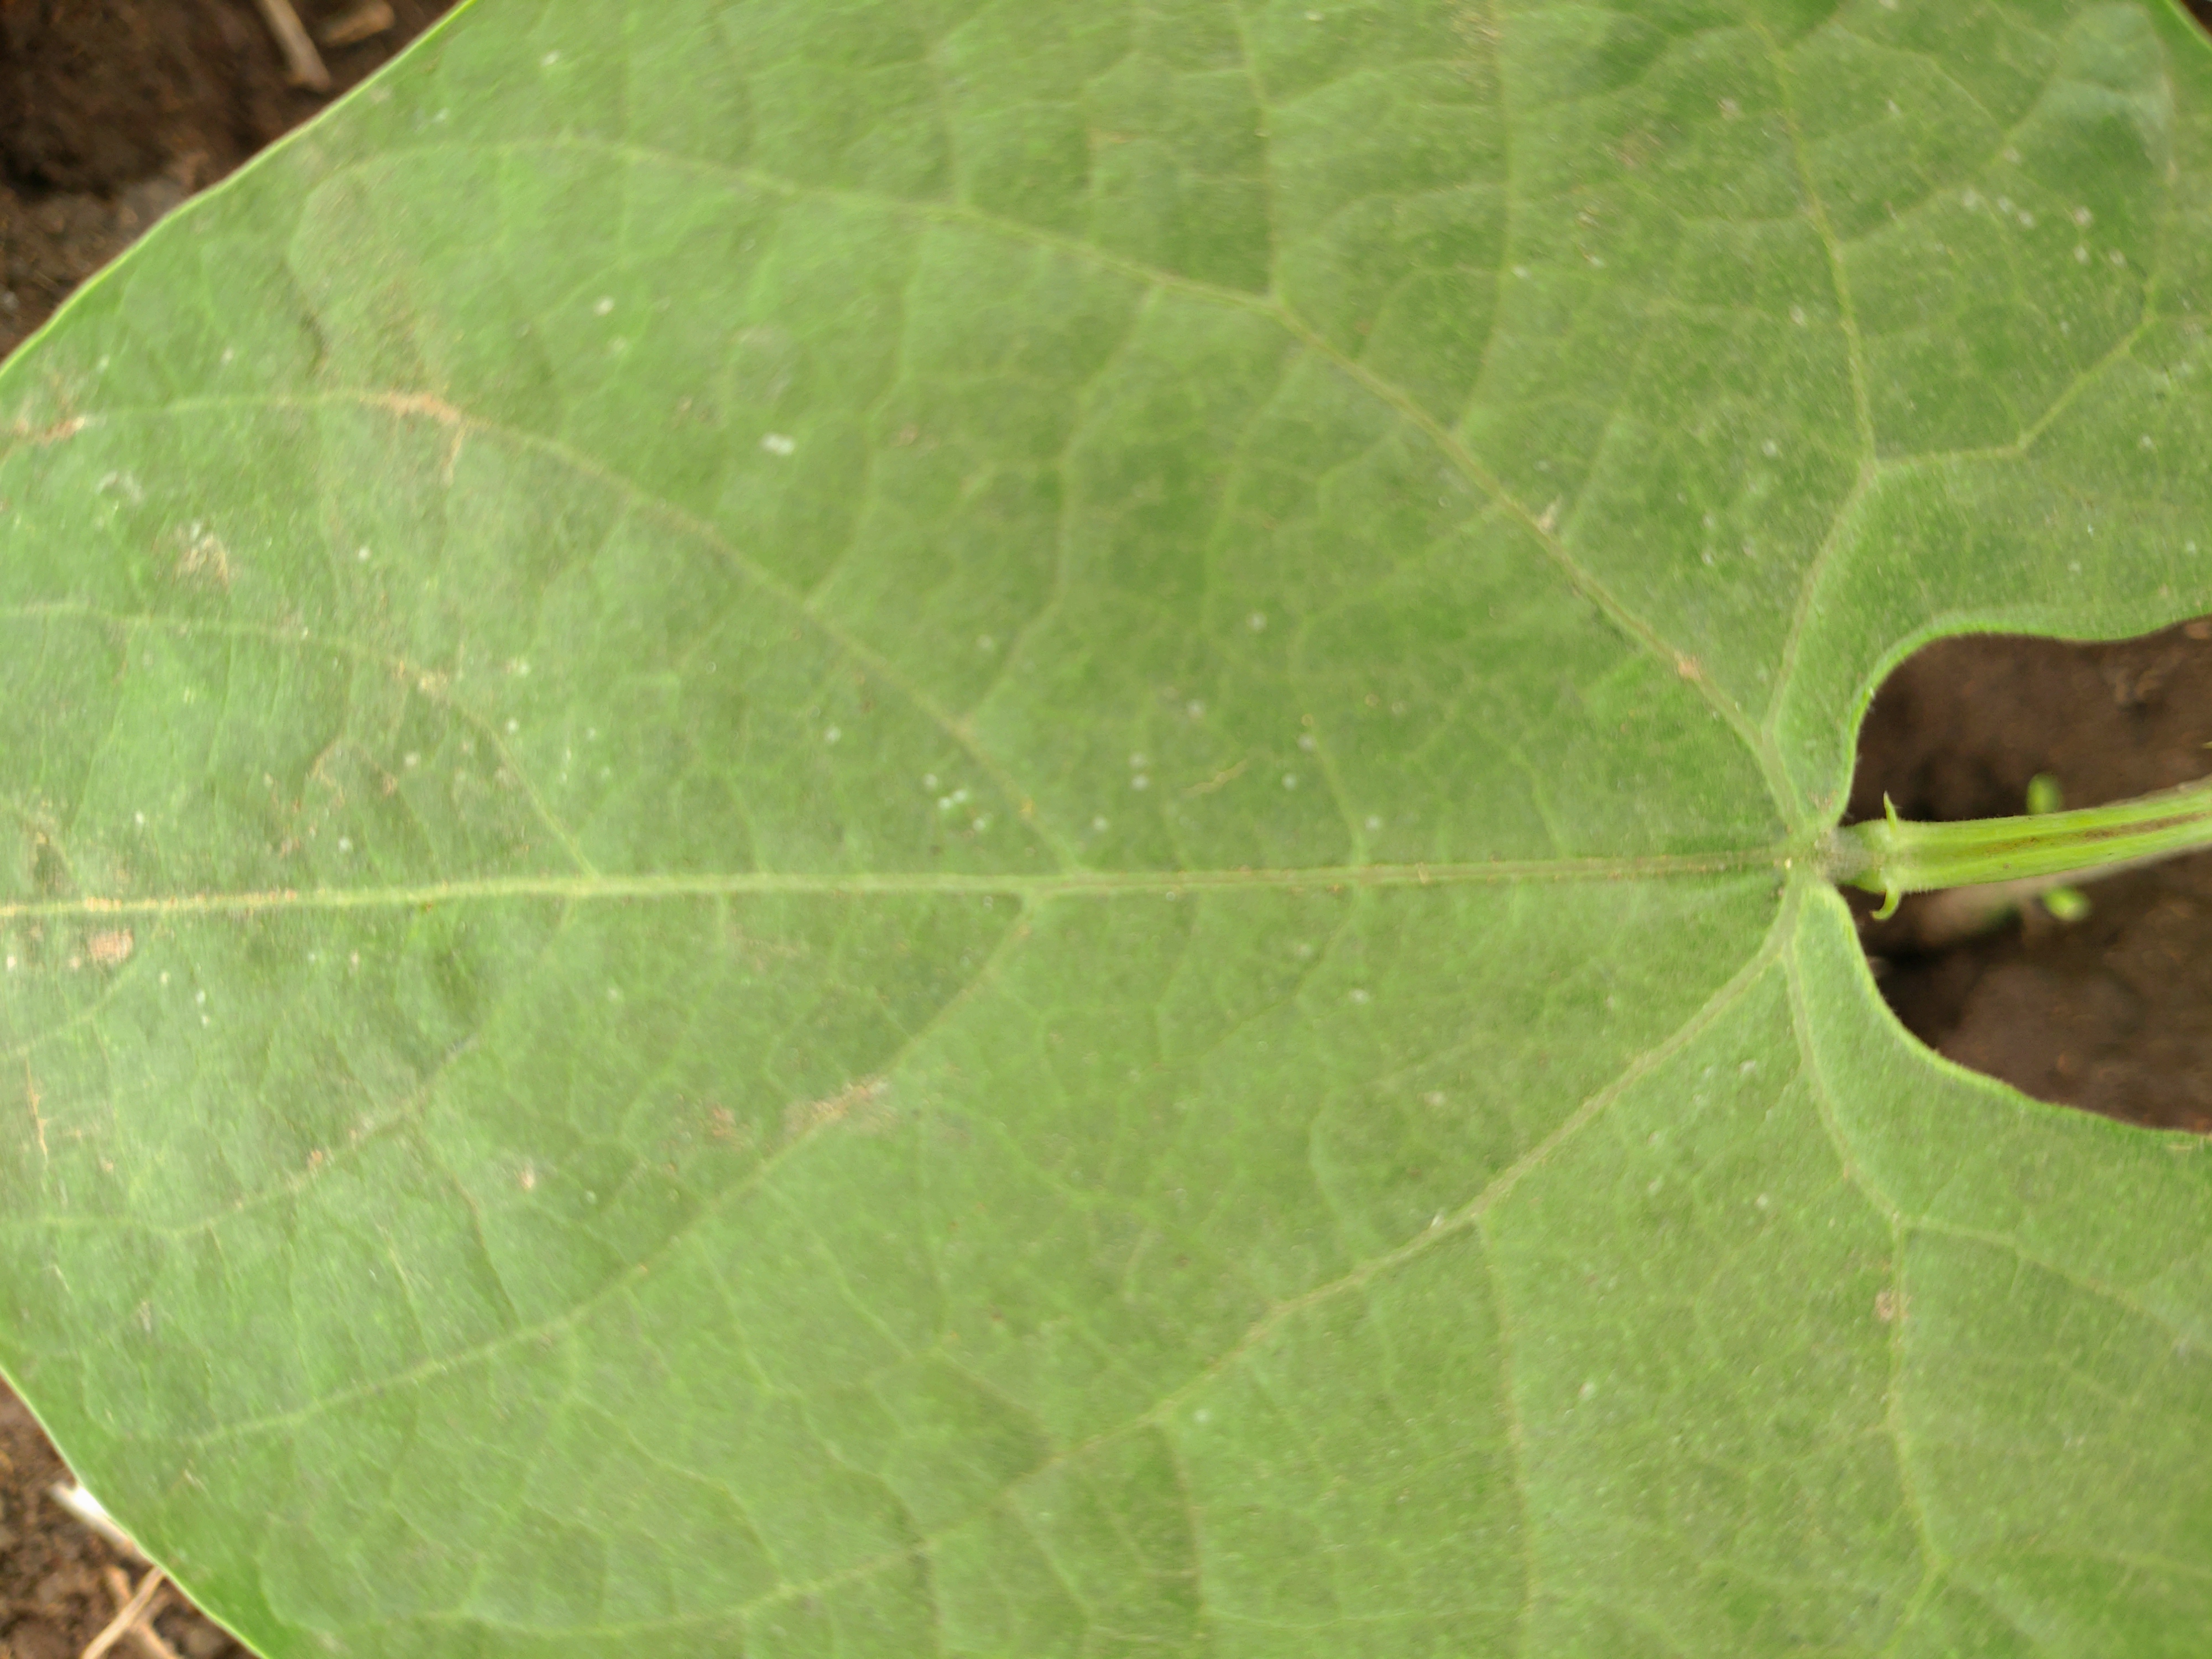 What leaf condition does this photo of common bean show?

healthy
